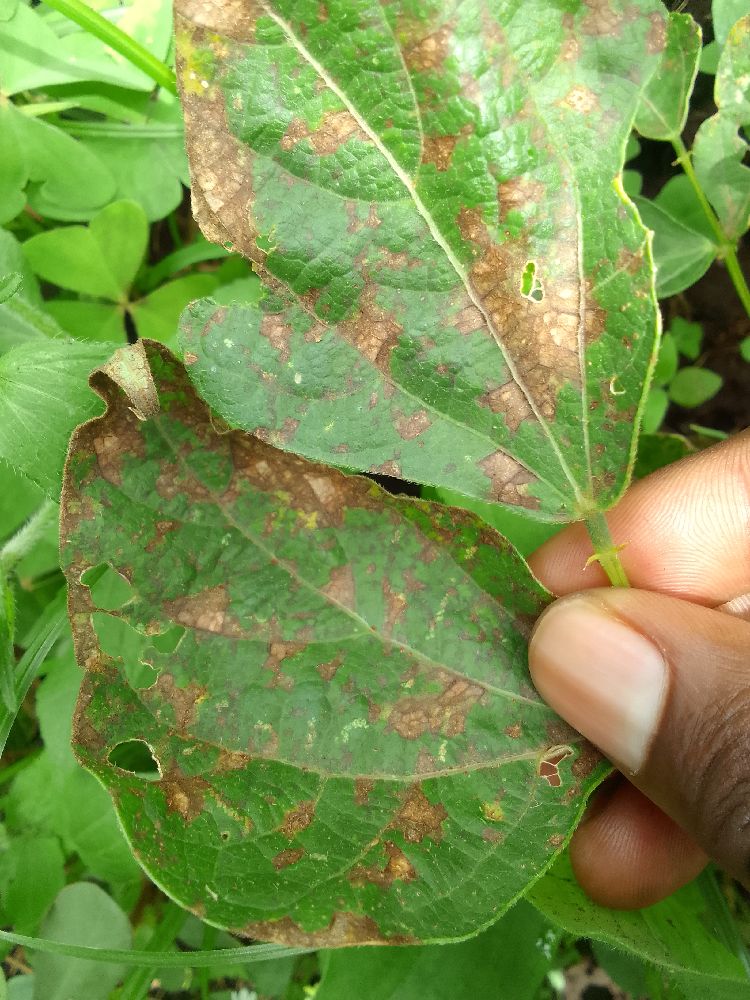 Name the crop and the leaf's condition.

common bean, bean anthracnose
